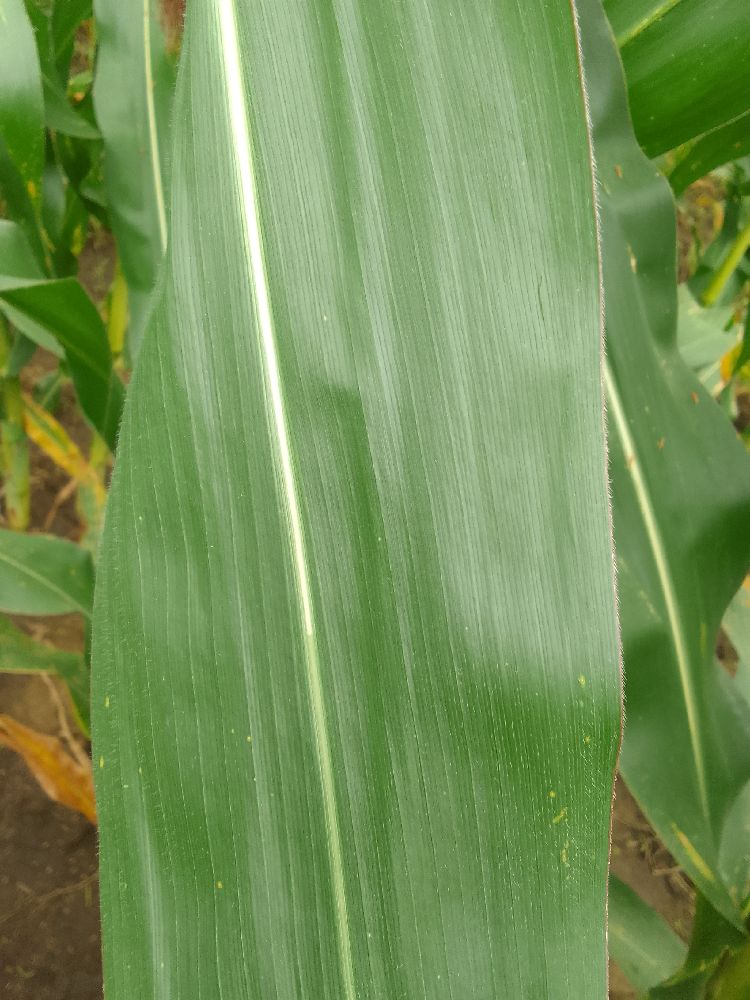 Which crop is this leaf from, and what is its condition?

maize, healthy
